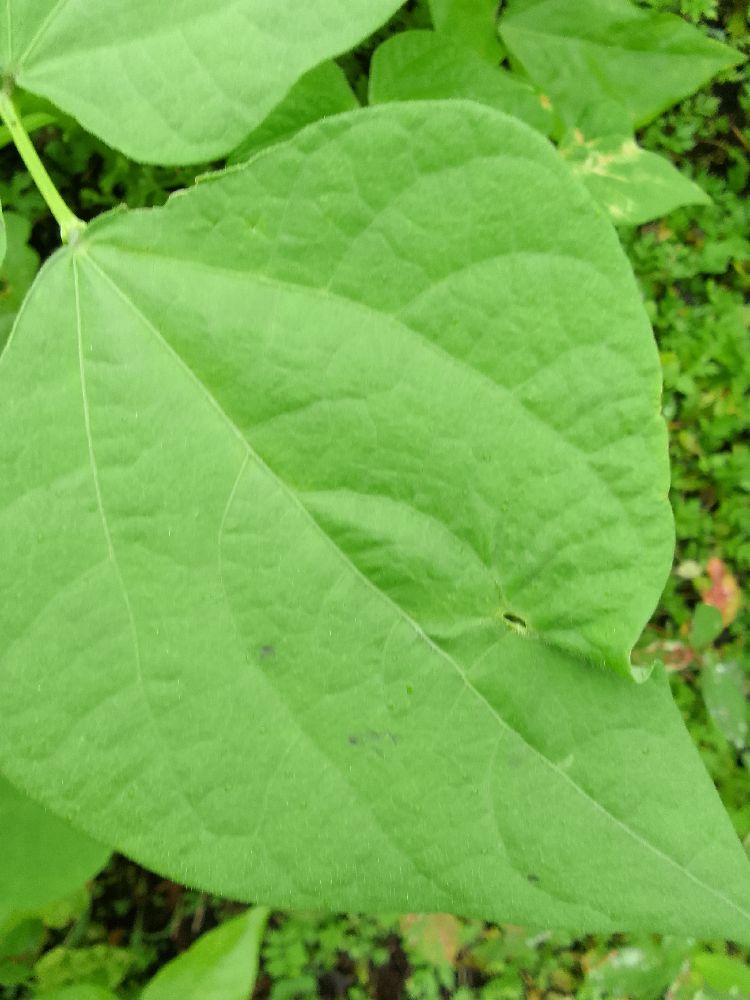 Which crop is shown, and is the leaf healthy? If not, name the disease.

common bean, healthy
